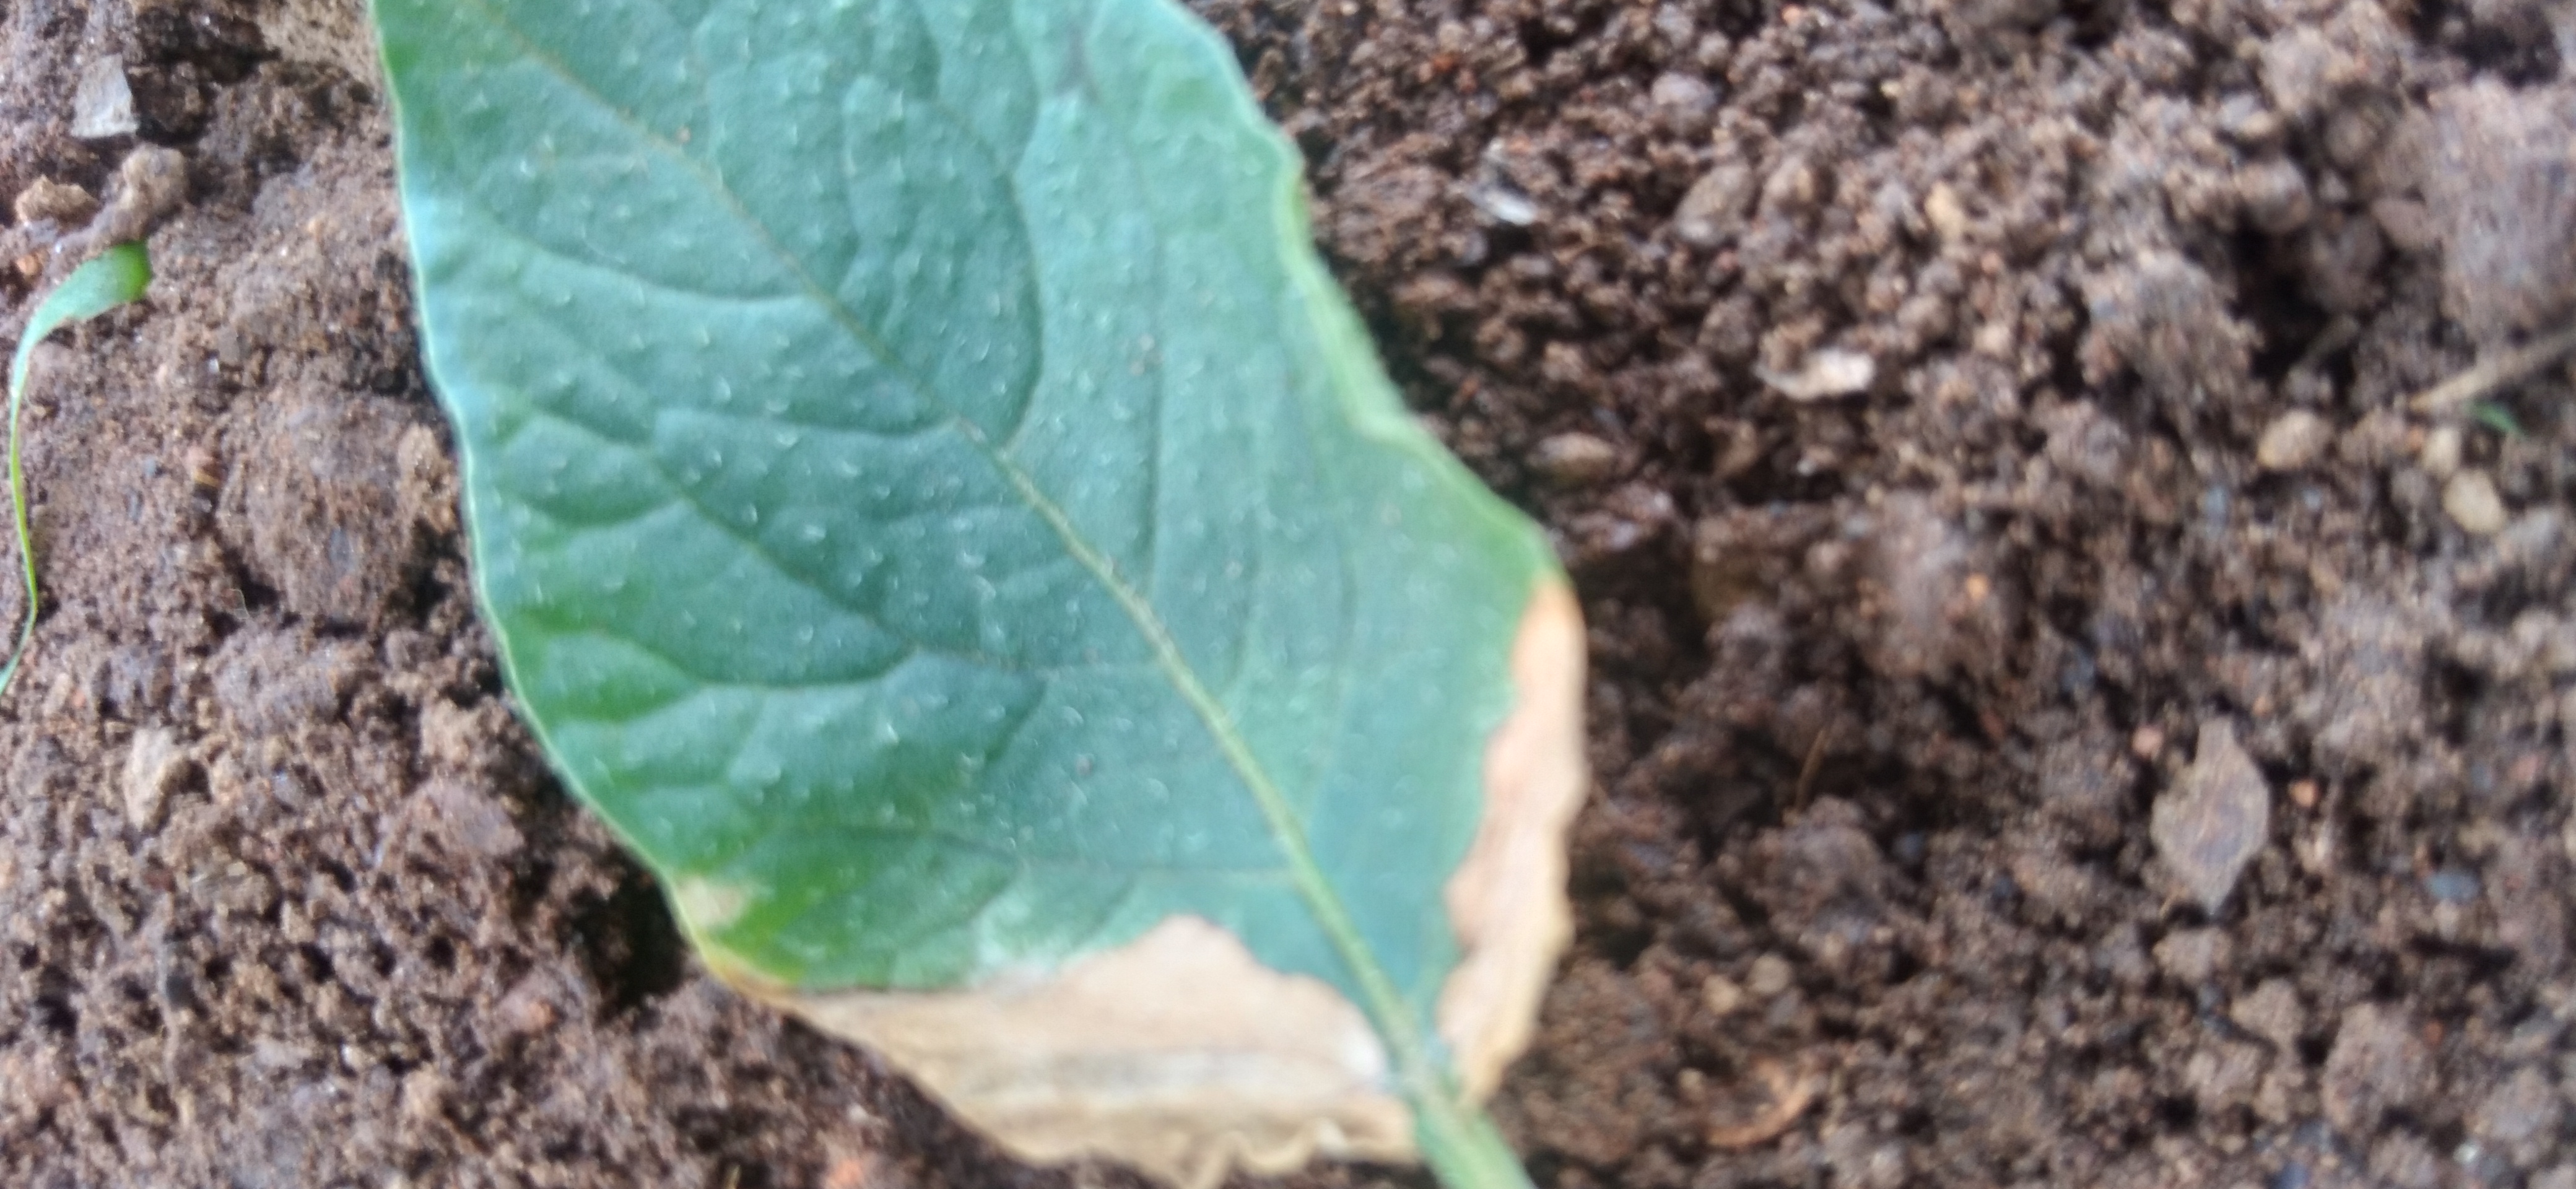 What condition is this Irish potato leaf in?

early blight
